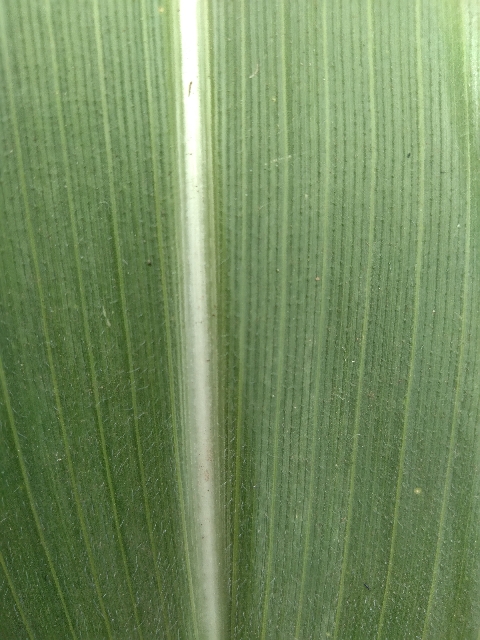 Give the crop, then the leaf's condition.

maize, healthy
